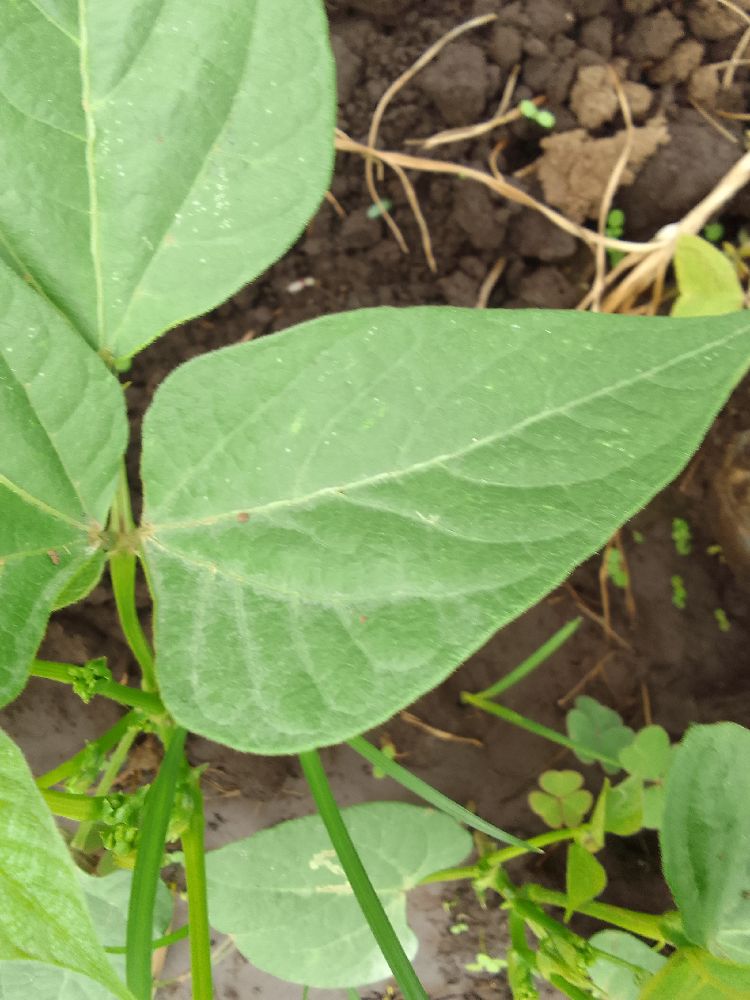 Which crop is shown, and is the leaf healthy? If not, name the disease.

common bean, healthy
